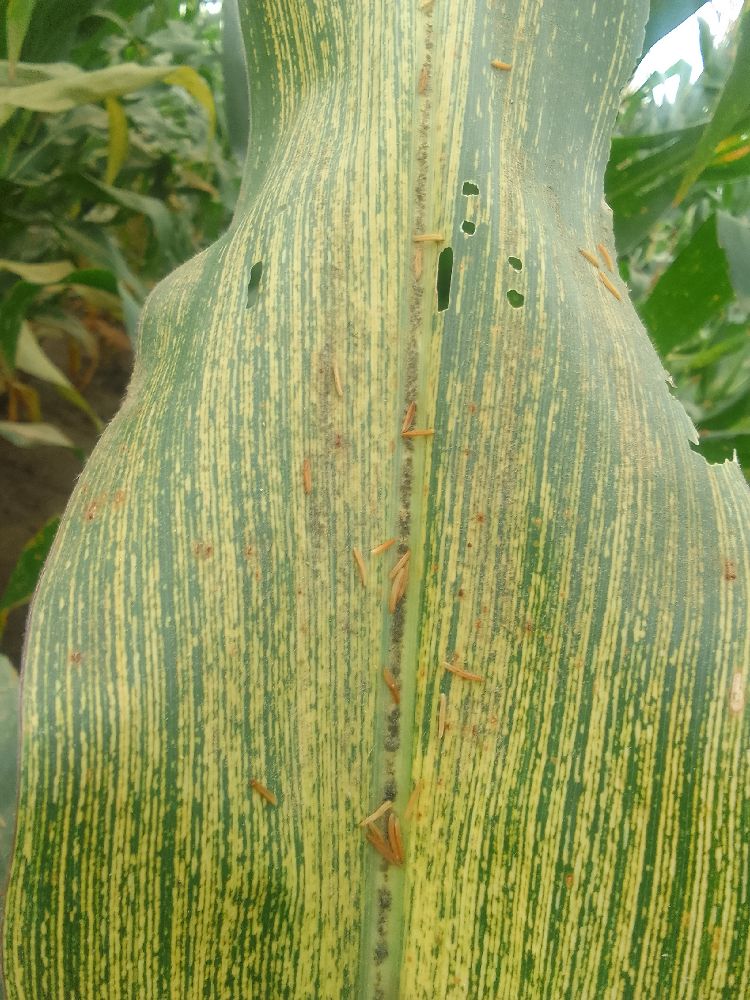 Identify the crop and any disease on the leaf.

maize, maize streak virus
